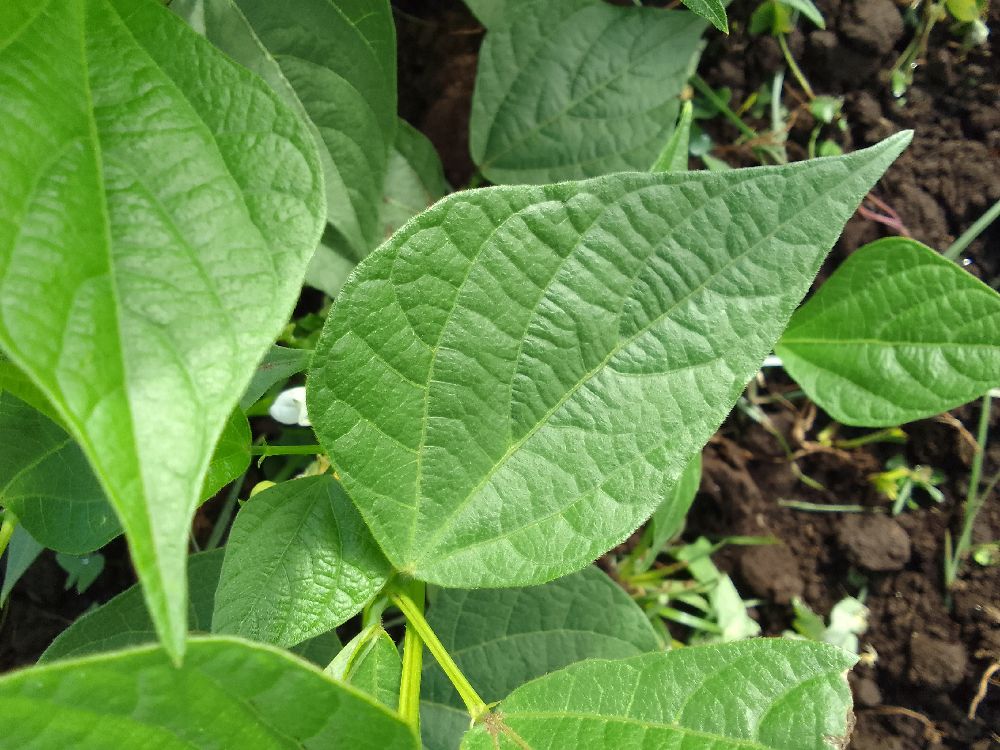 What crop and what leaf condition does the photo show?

common bean, healthy
